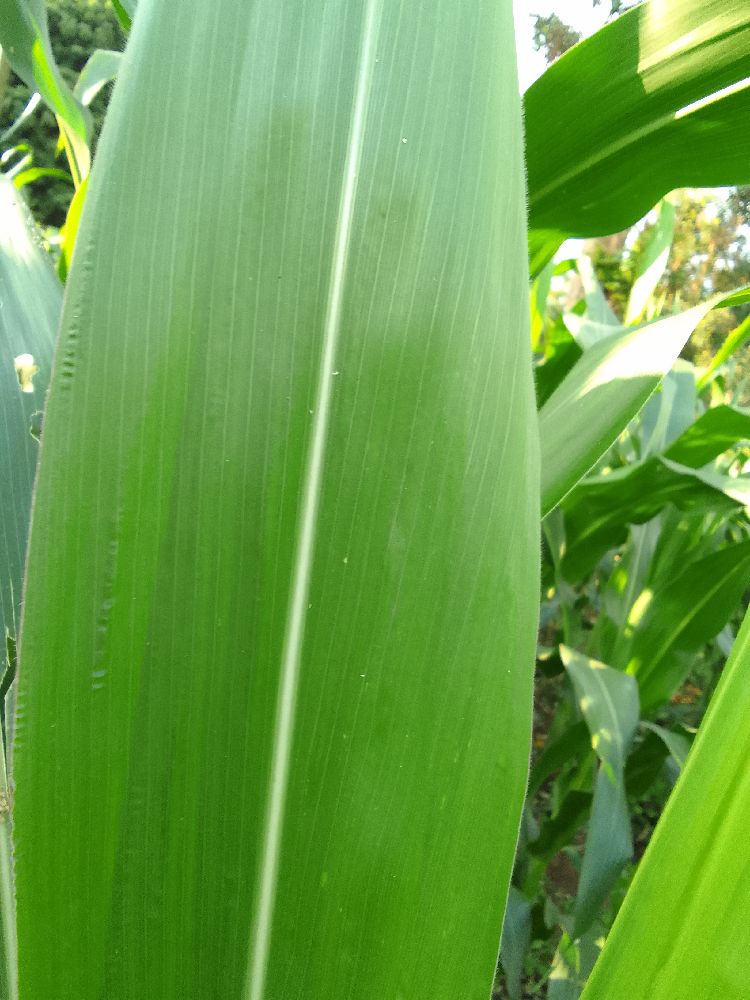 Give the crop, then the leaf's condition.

maize, healthy
